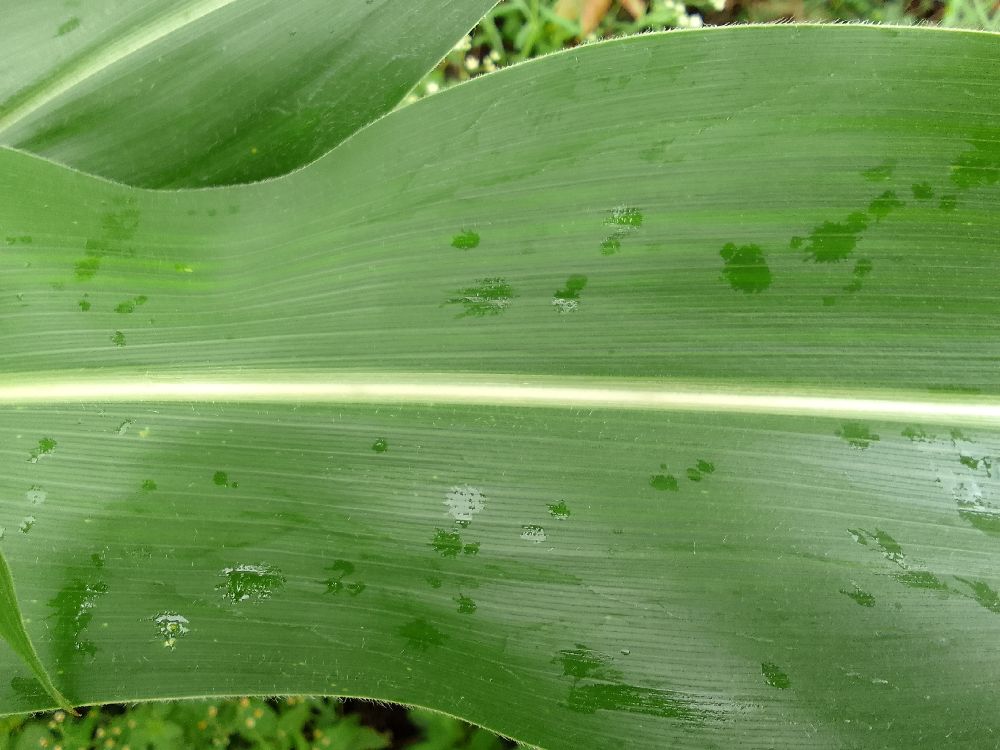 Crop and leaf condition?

maize, healthy
